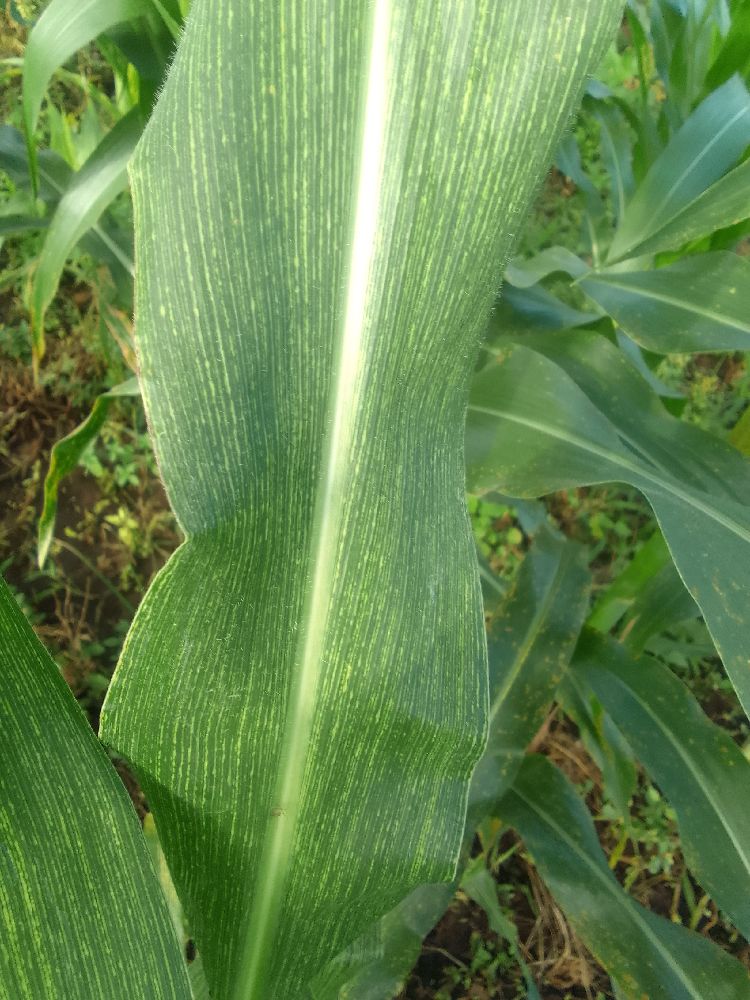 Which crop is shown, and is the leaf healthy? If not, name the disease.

maize, maize streak virus
